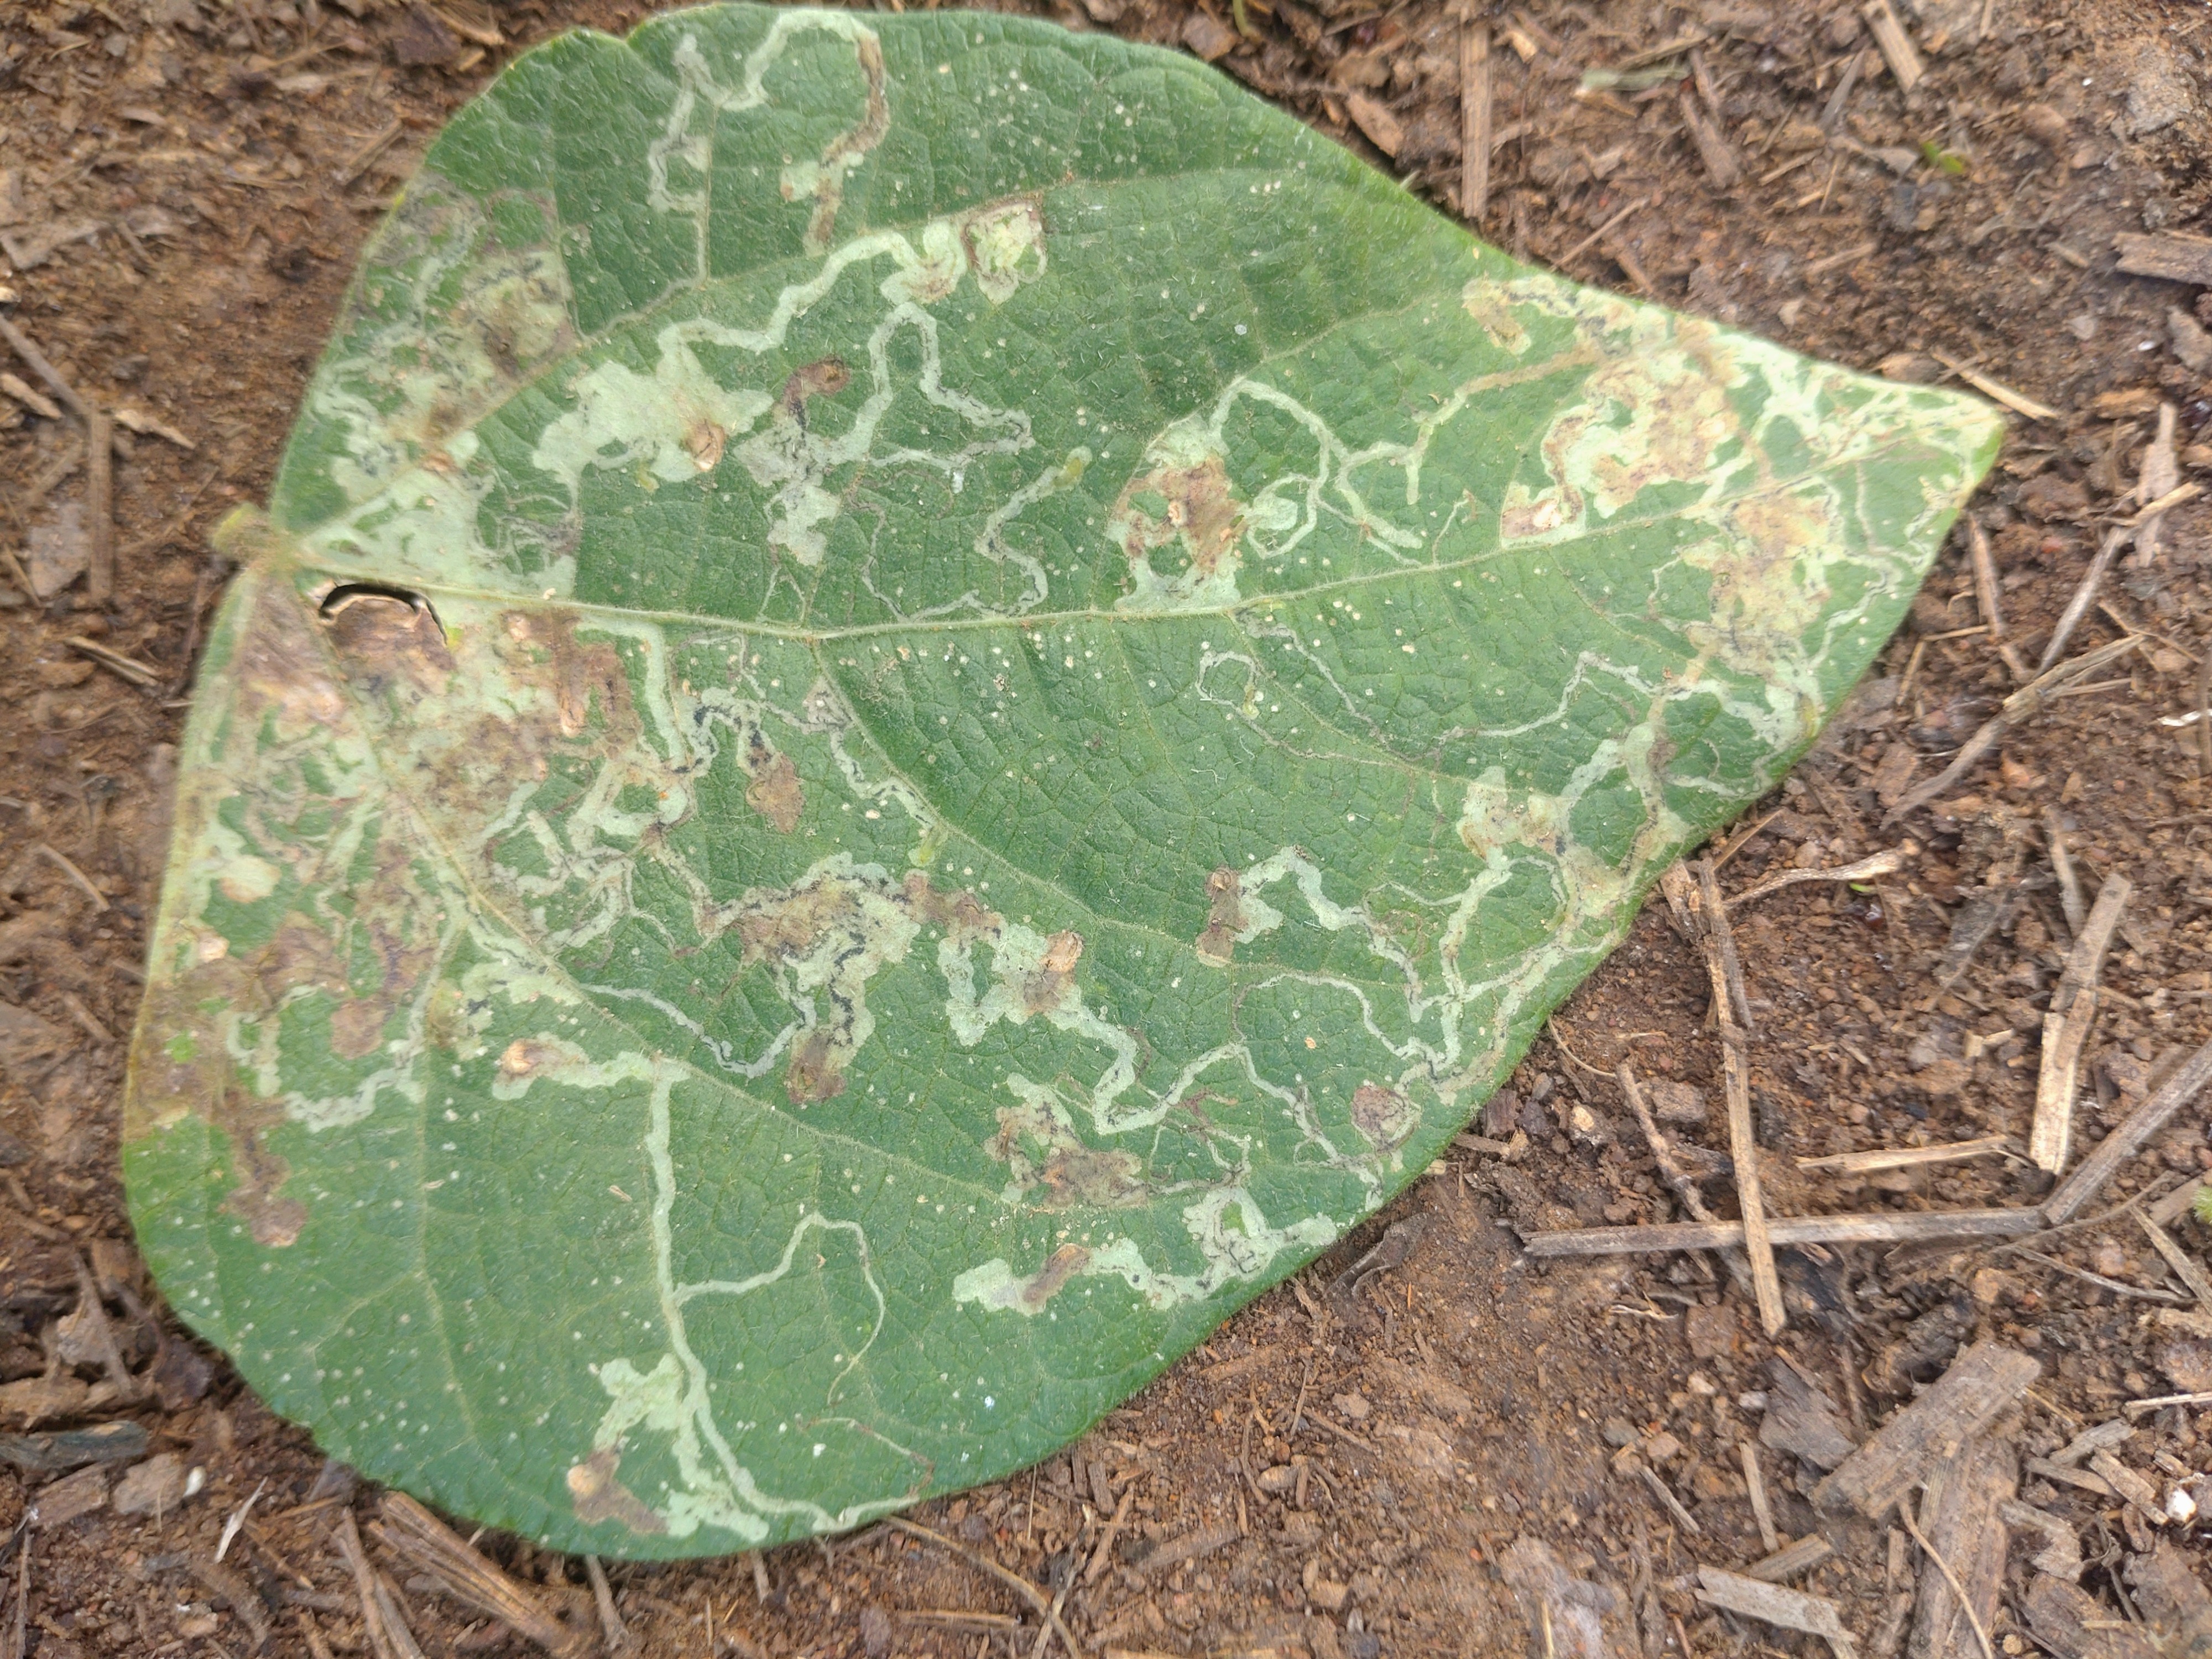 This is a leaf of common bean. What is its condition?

anthracnose
